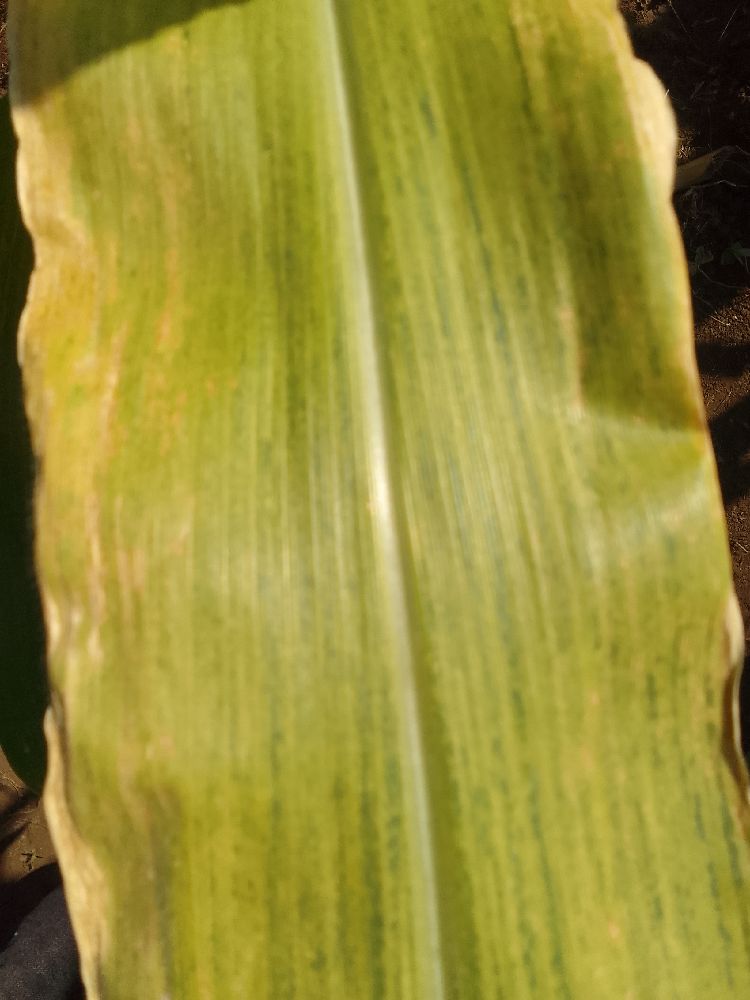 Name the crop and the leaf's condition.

maize, maize lethal necrosis
